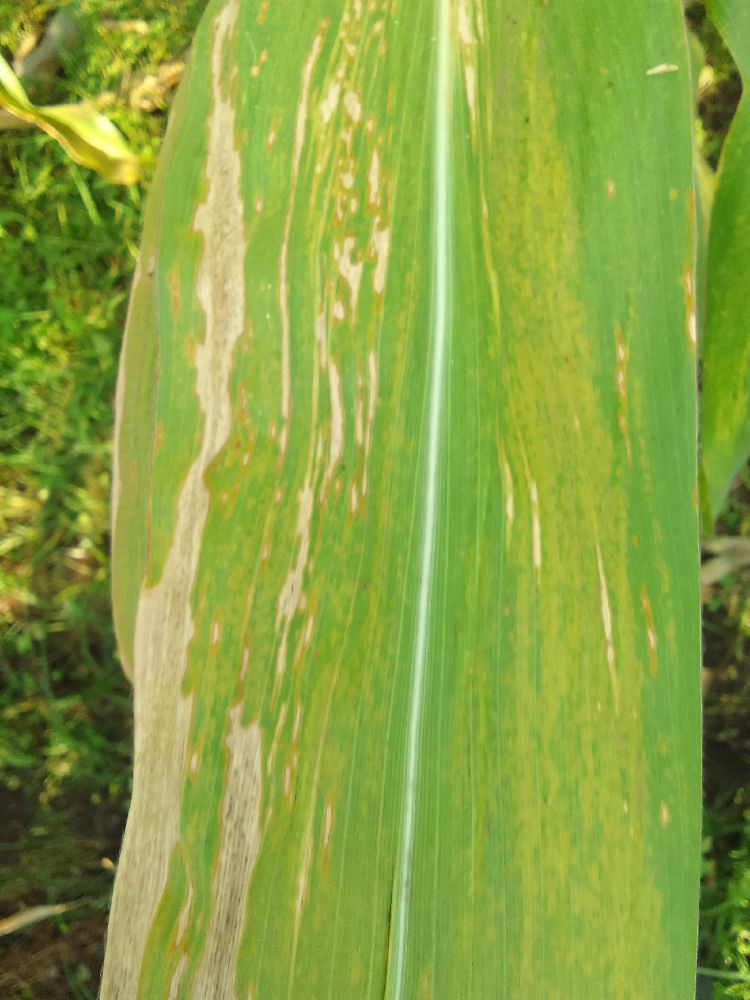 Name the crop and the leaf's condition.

maize, maize lethal necrosis
